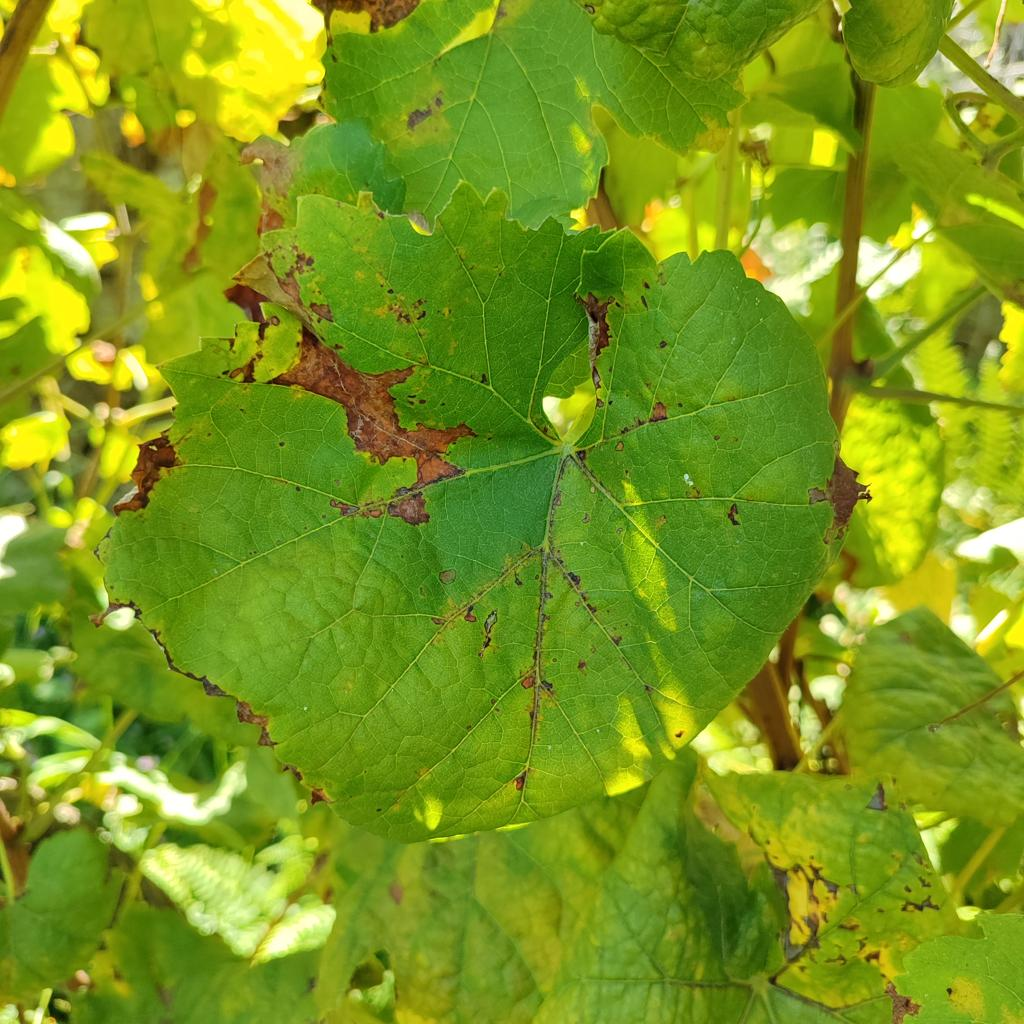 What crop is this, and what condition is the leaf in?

grapevine, downy mildew
